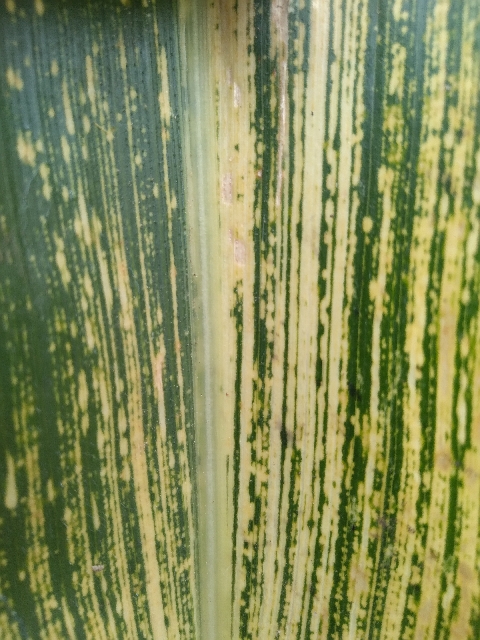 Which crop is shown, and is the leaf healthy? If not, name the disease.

maize, maize streak virus
